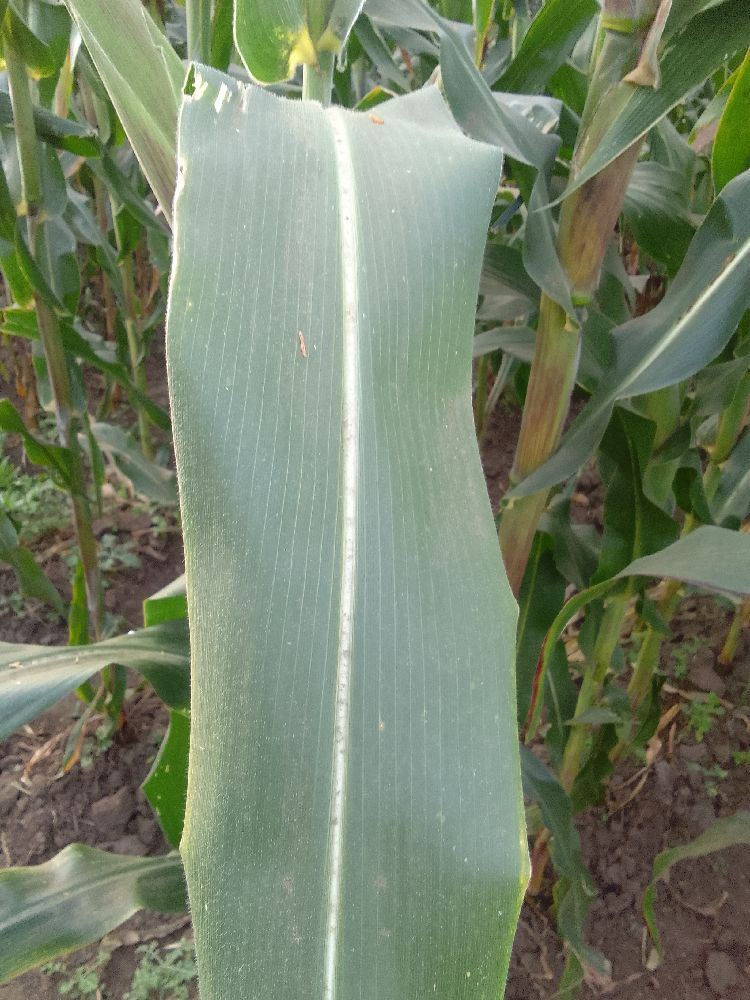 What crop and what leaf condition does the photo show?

maize, healthy
